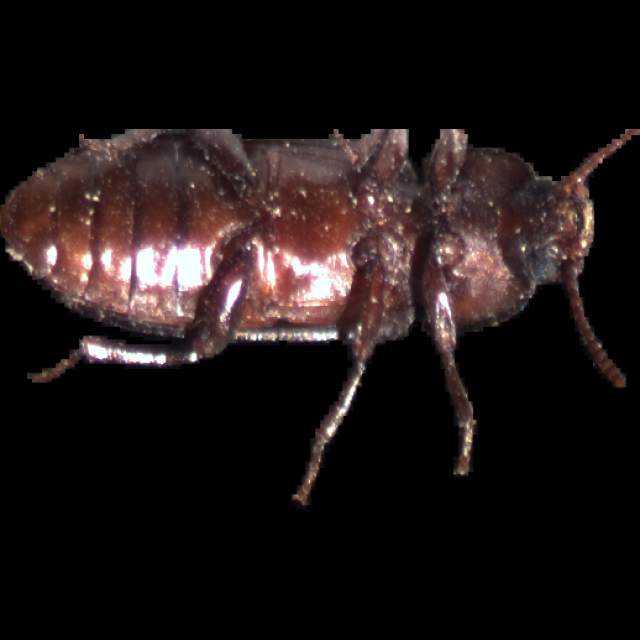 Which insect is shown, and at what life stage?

mealworm beetle
